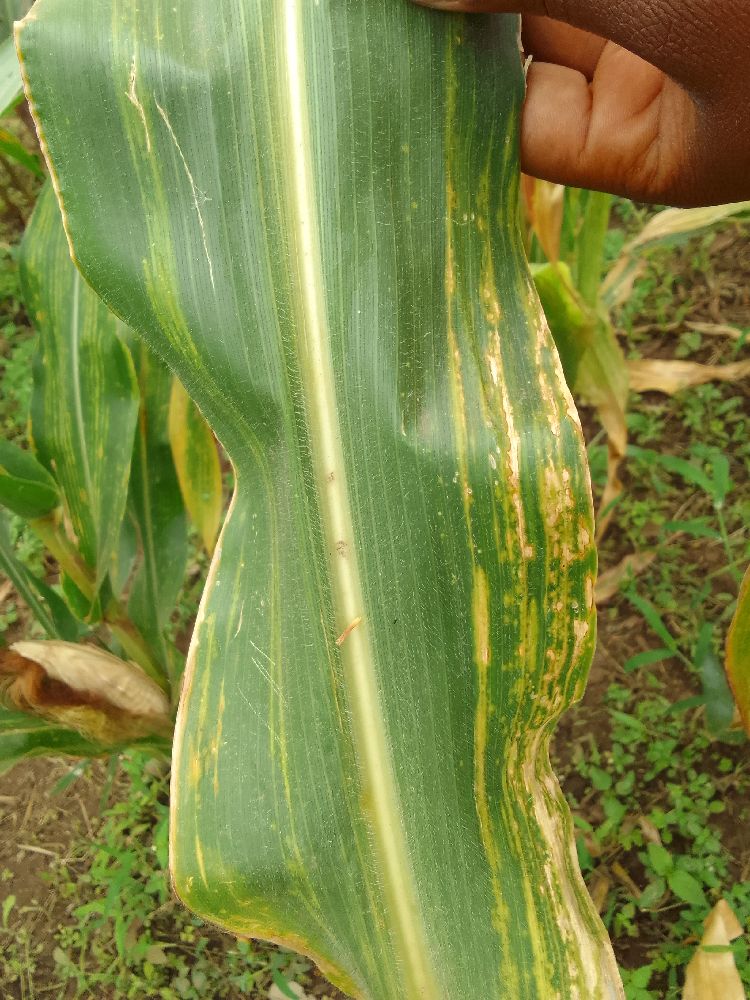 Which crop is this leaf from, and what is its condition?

maize, maize lethal necrosis
